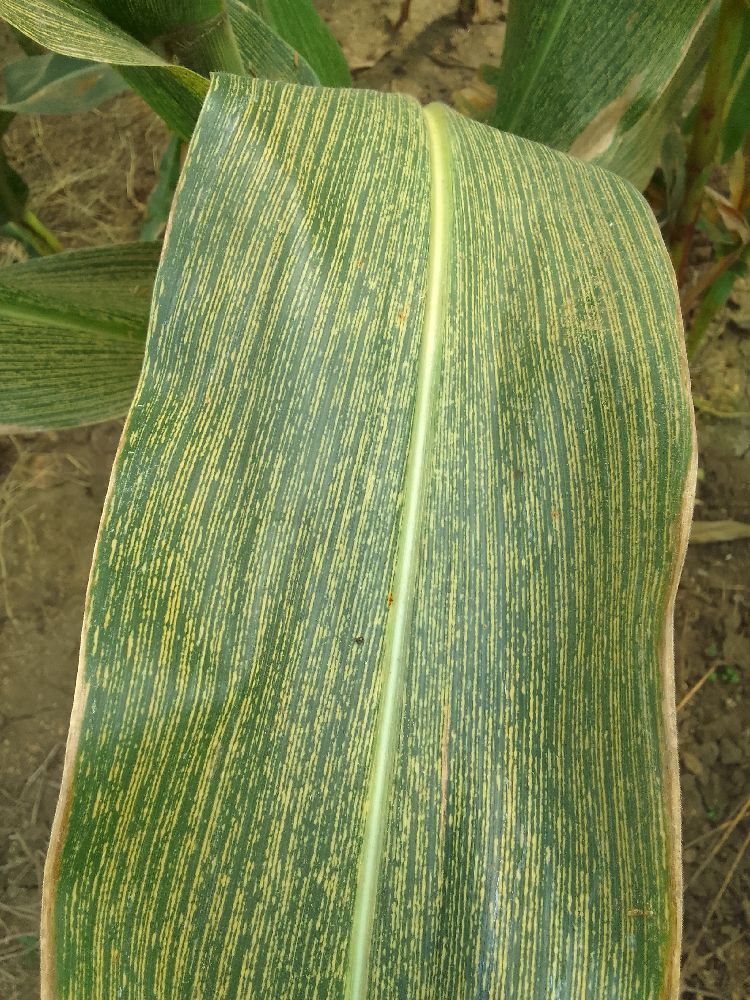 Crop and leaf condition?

maize, maize streak virus
